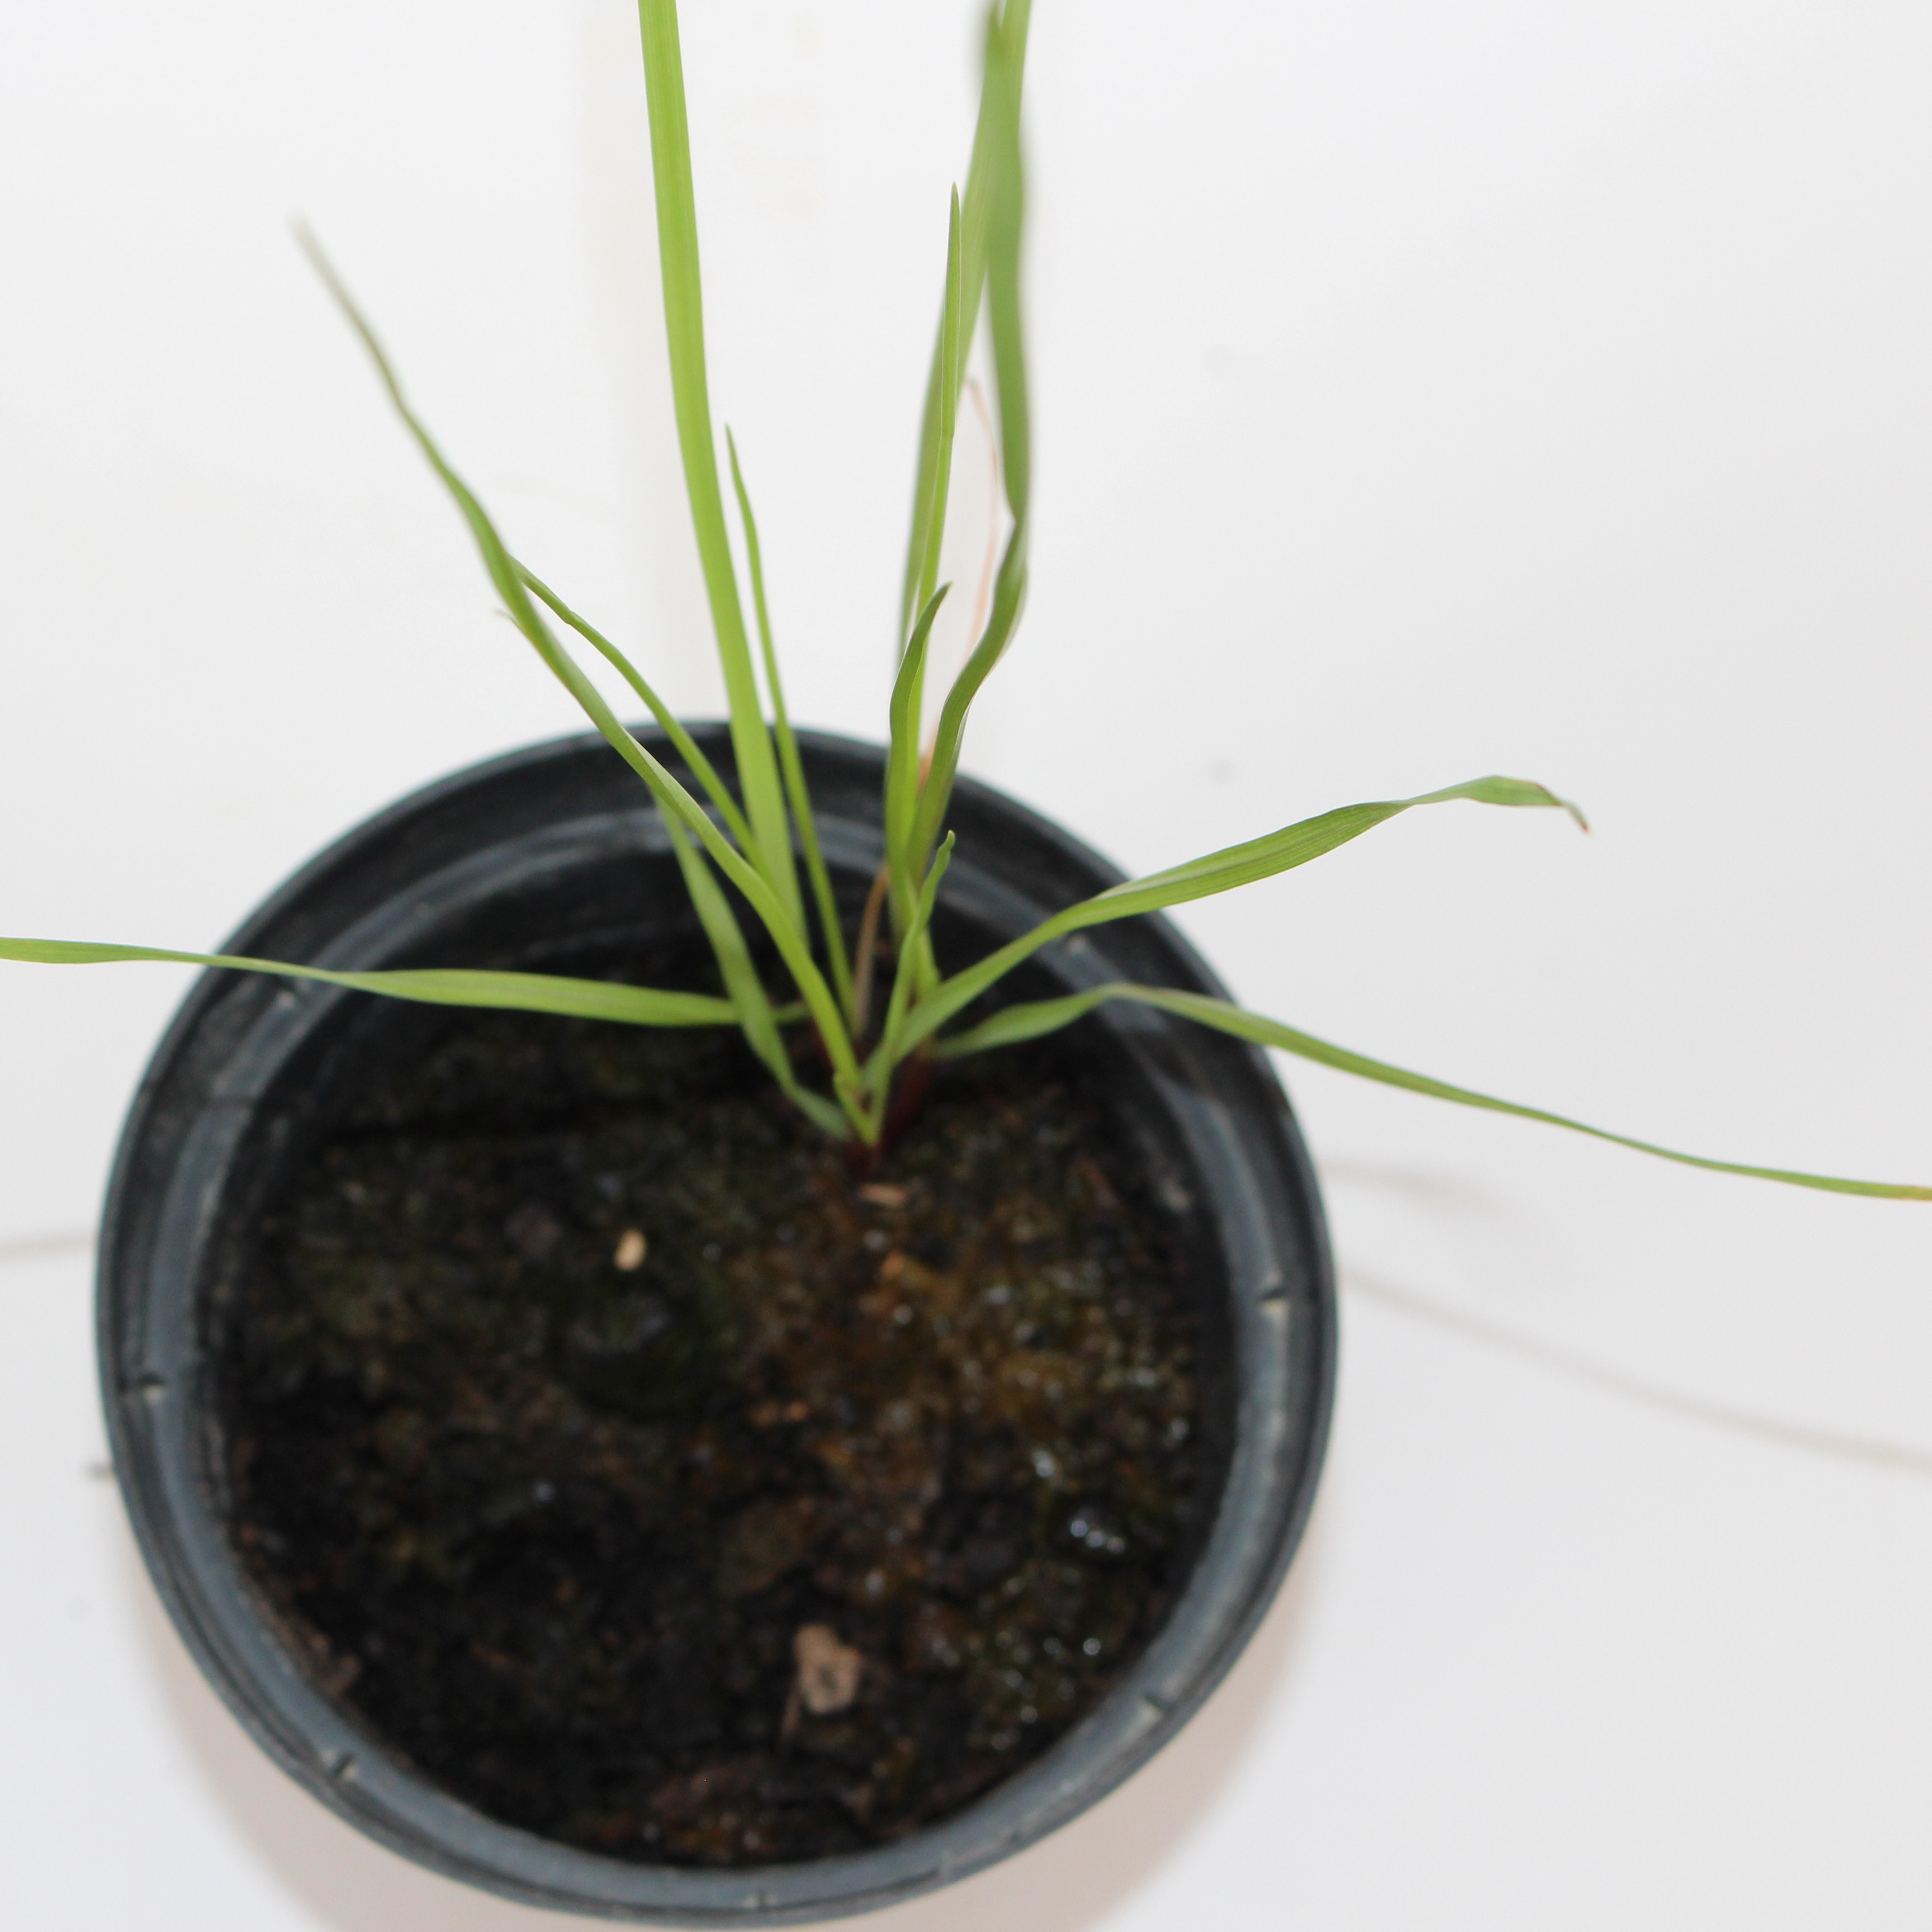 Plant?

Lolium multiflorum
